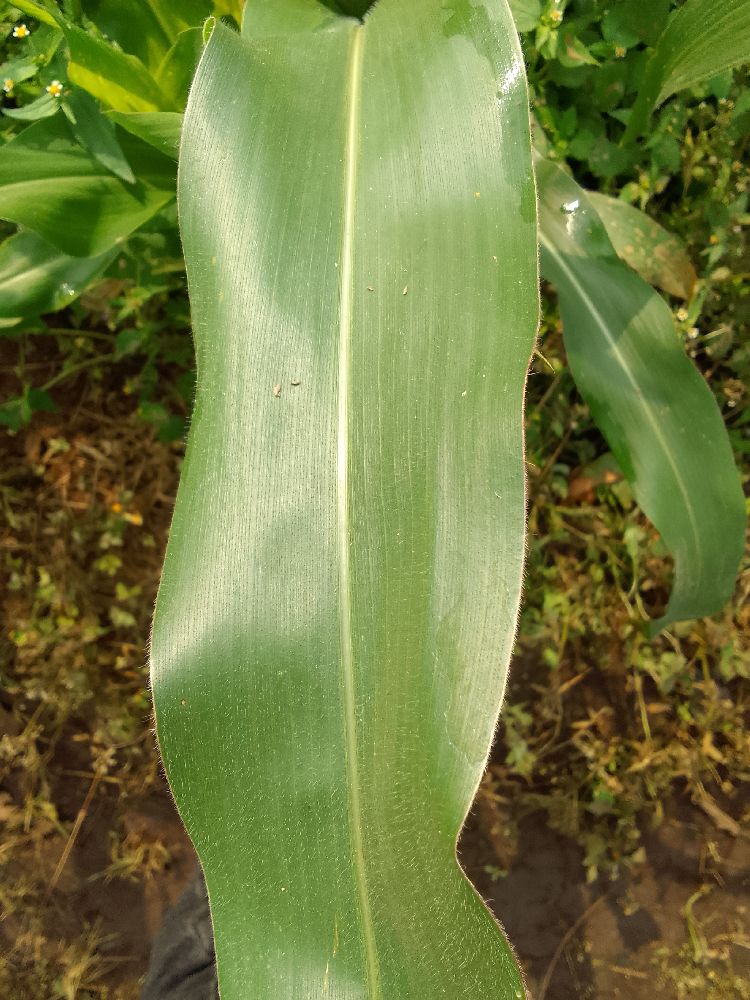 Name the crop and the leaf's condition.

maize, healthy
